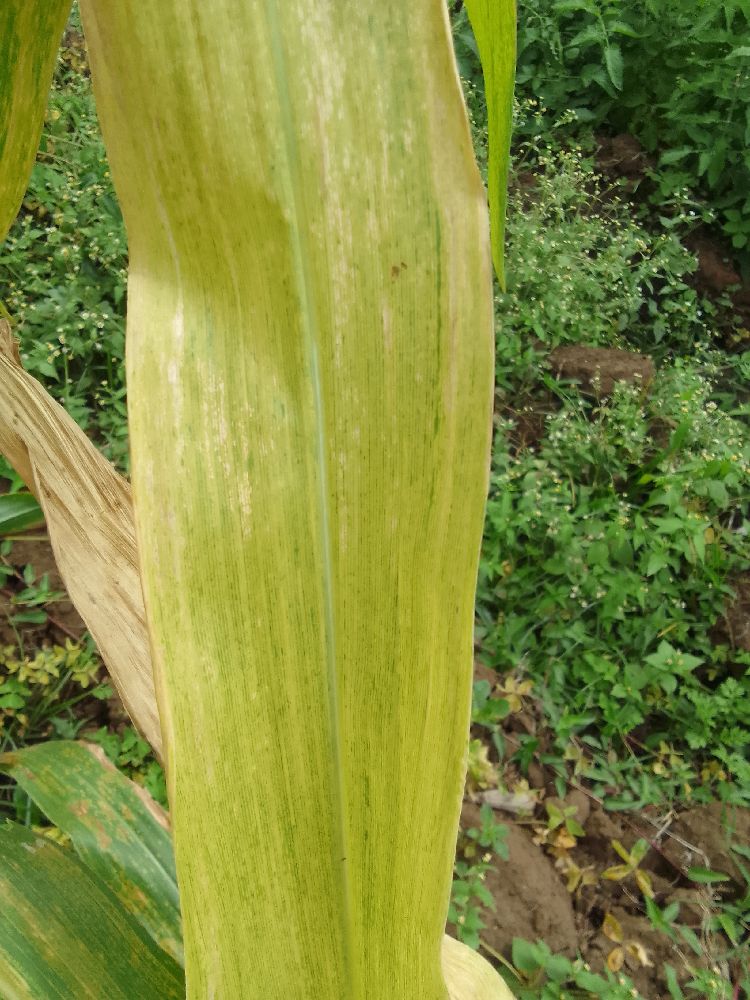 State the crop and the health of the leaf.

maize, maize lethal necrosis
